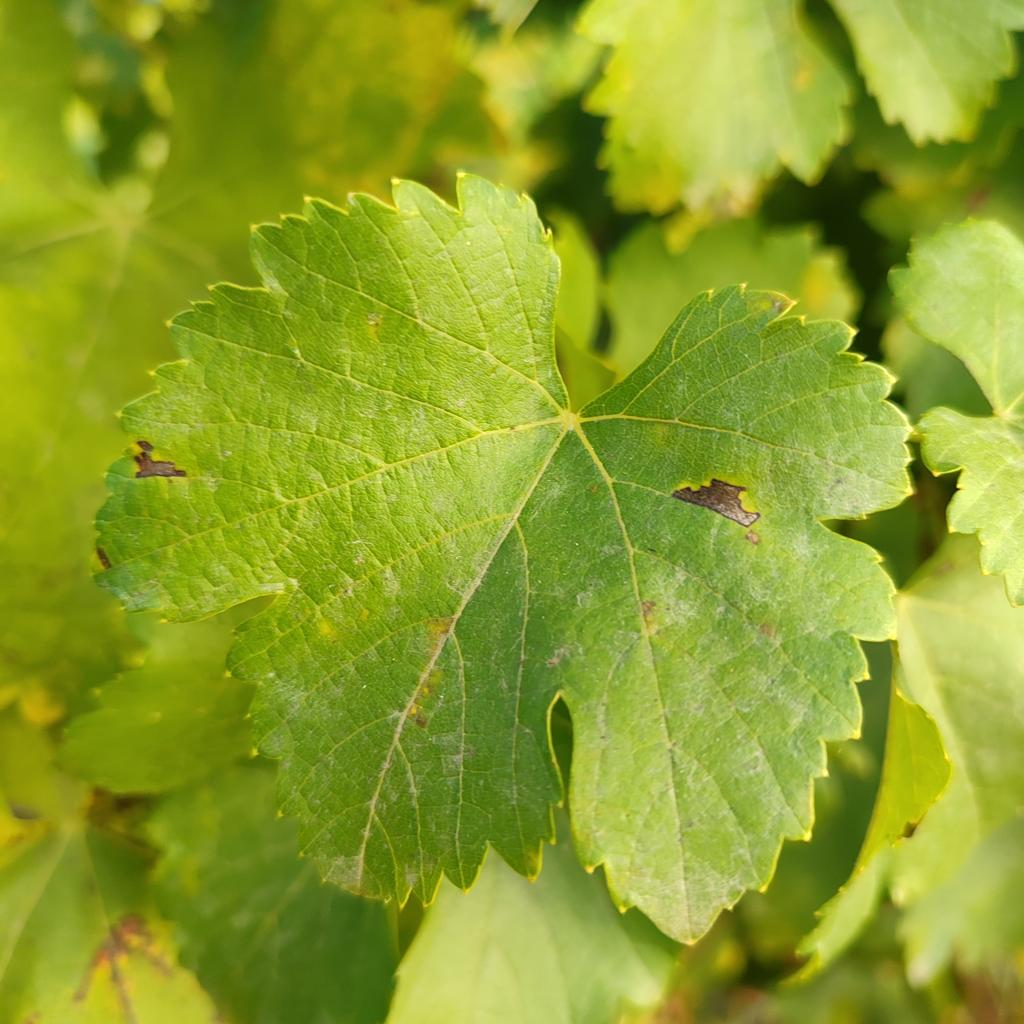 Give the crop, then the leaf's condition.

grapevine, powdery mildew
